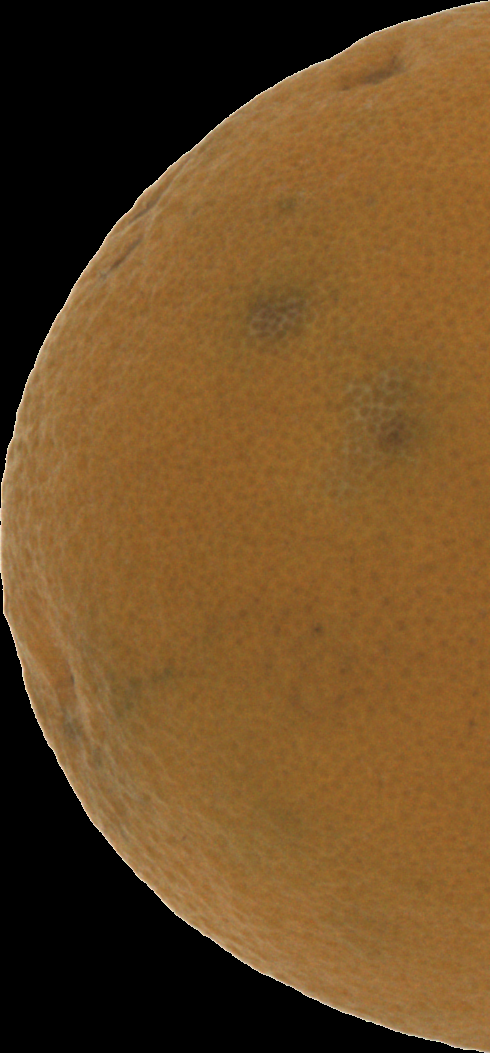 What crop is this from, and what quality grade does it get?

orange, bad
